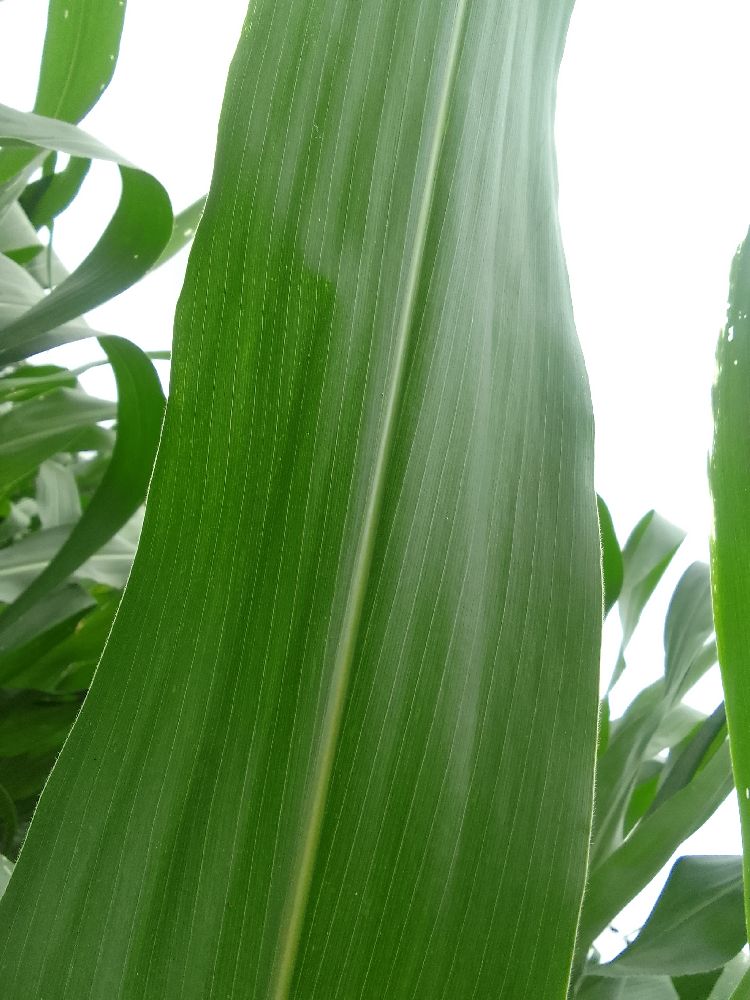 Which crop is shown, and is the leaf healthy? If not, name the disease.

maize, healthy
